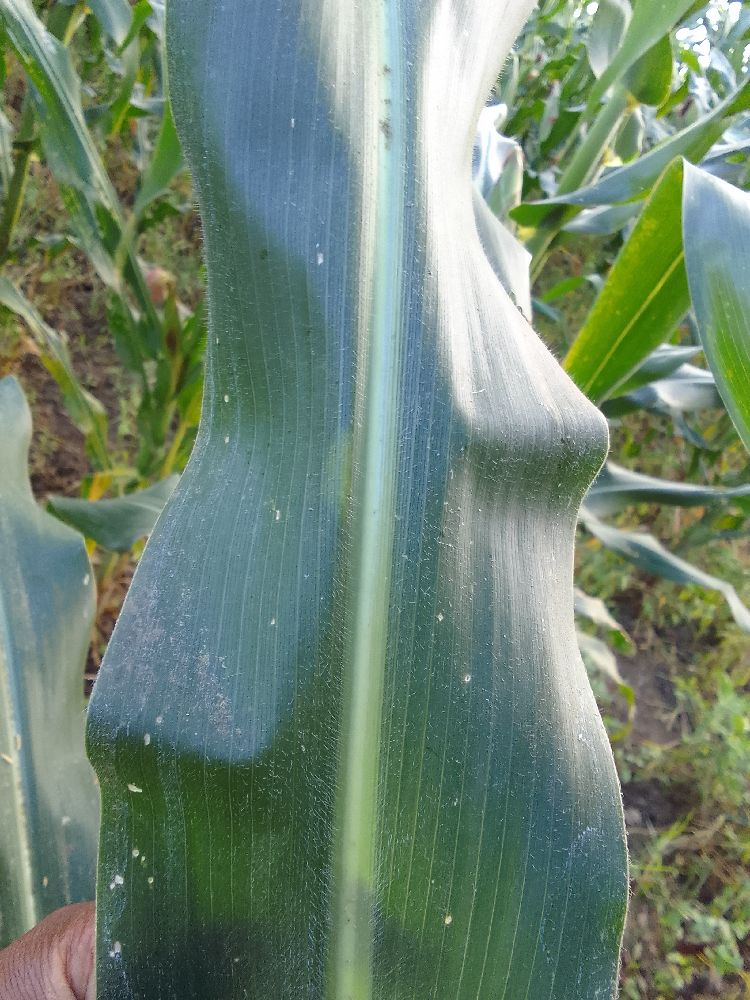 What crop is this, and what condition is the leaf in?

maize, healthy
